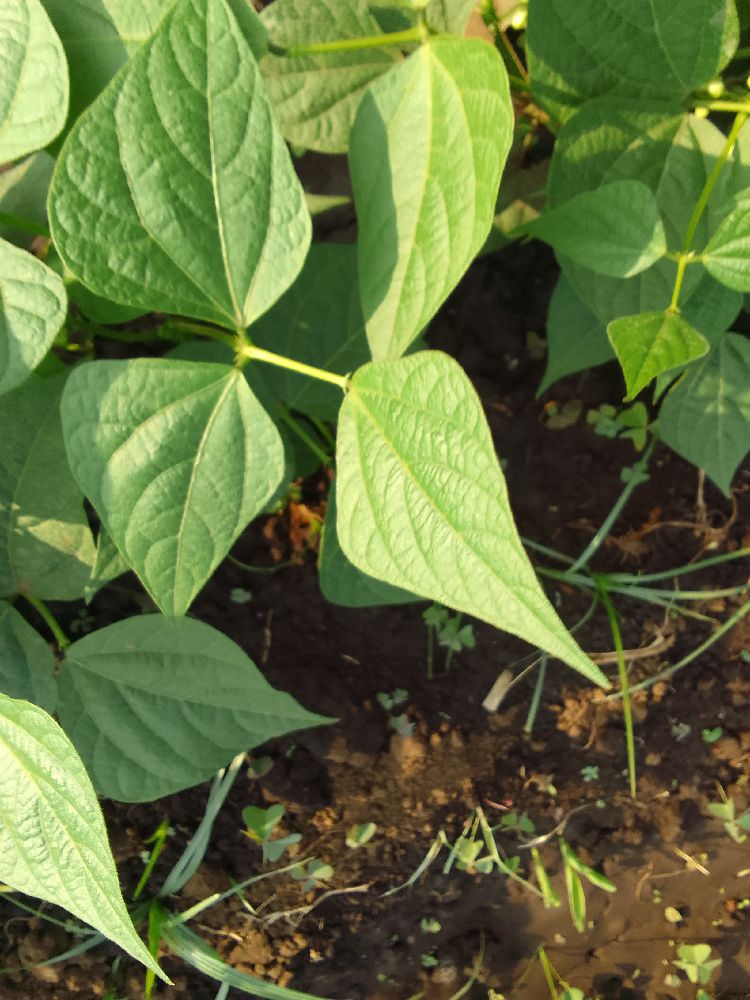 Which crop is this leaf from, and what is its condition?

common bean, healthy
